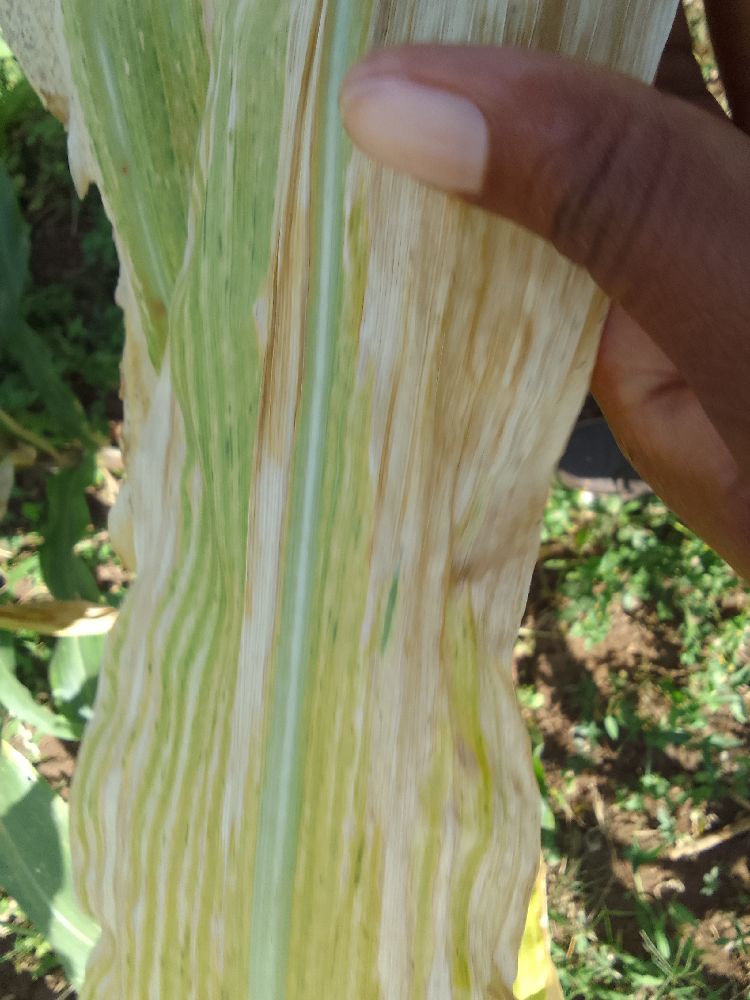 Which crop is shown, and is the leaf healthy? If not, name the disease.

maize, maize lethal necrosis
